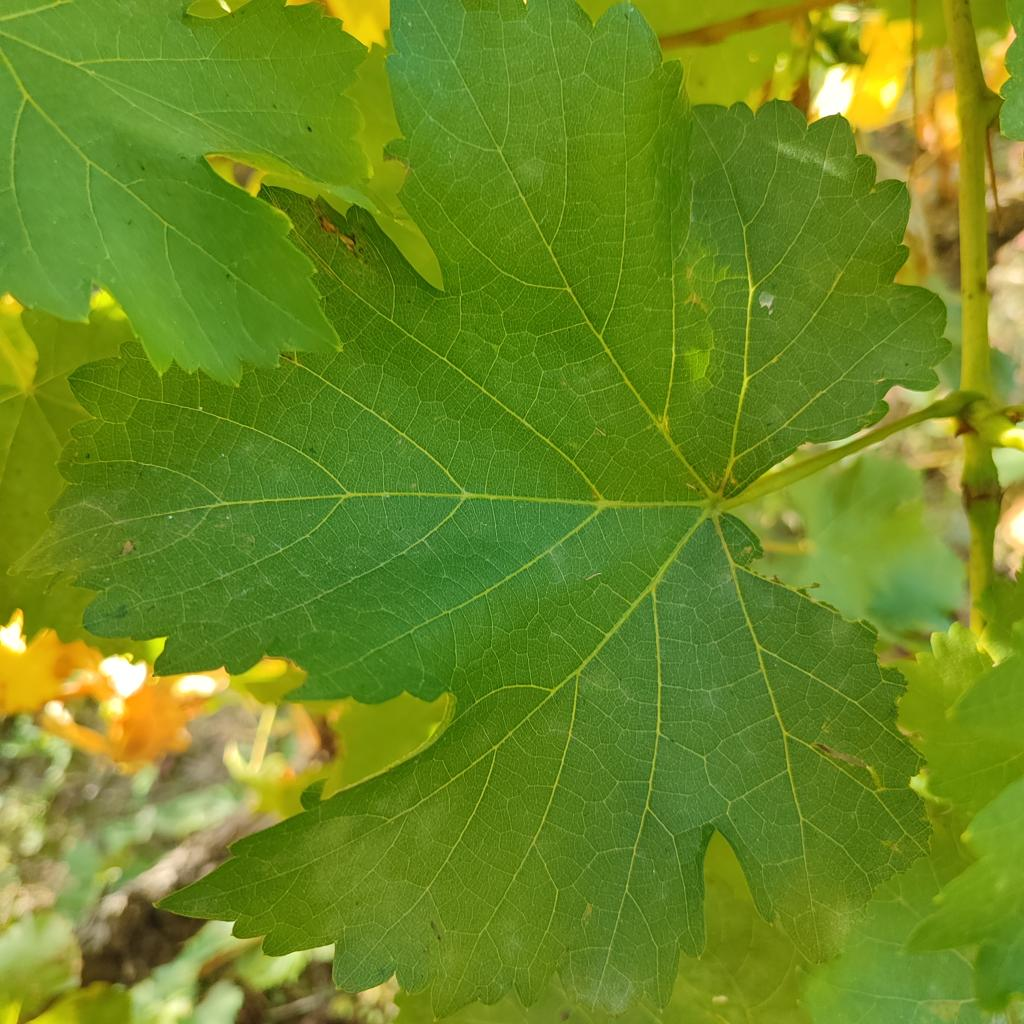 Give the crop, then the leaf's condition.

grapevine, powdery mildew
